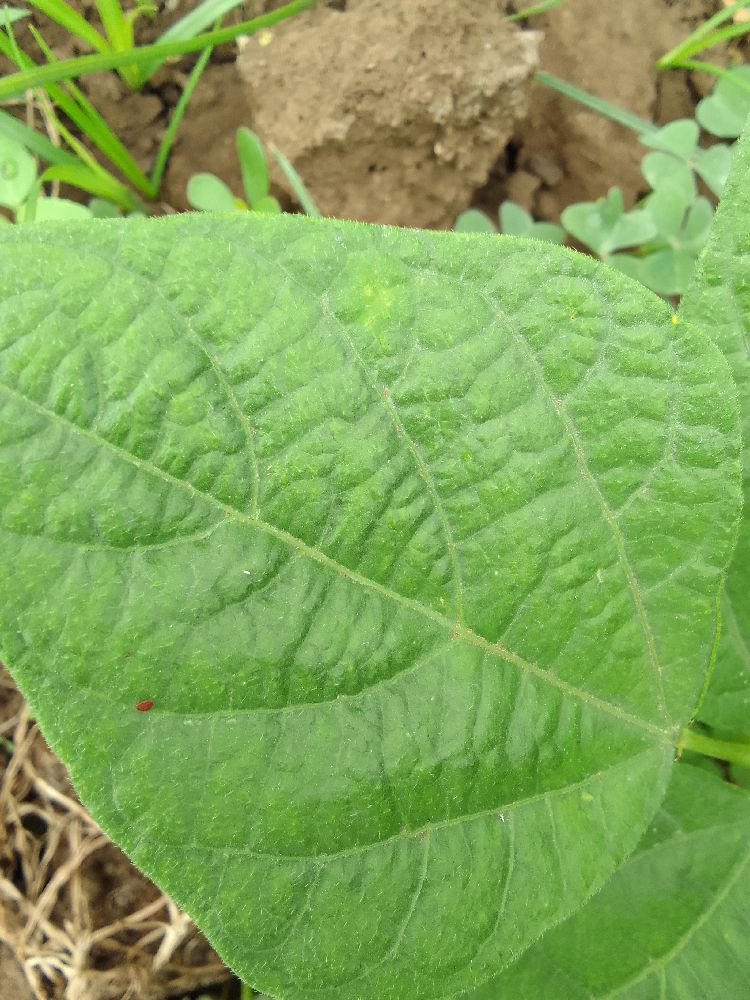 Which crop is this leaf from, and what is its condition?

common bean, healthy
